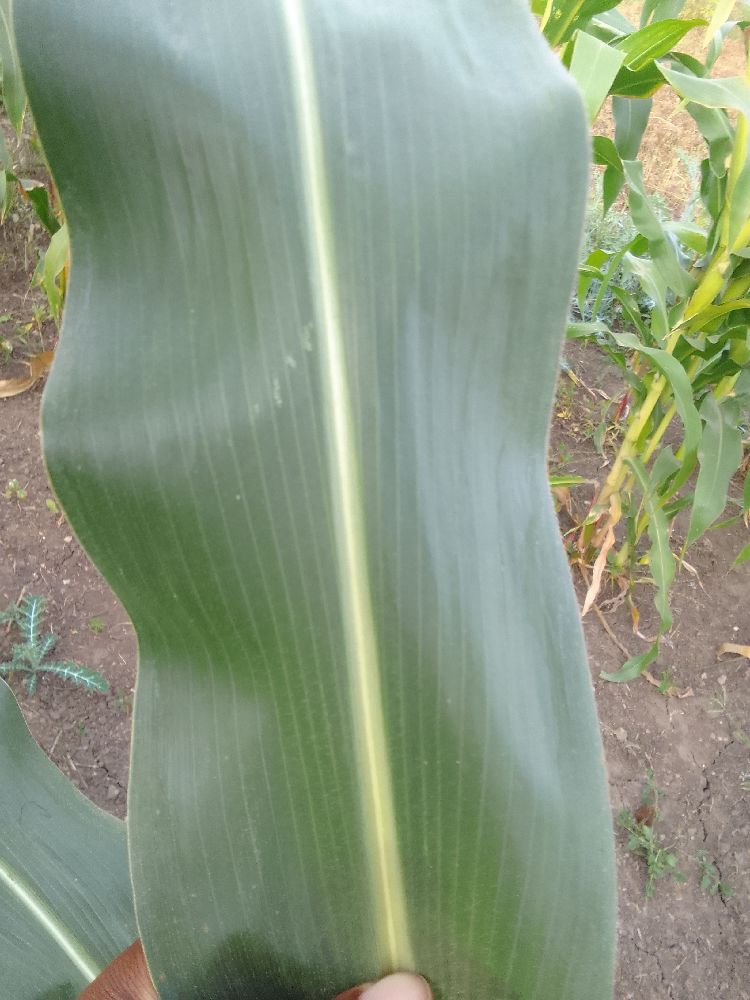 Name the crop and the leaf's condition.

maize, healthy
